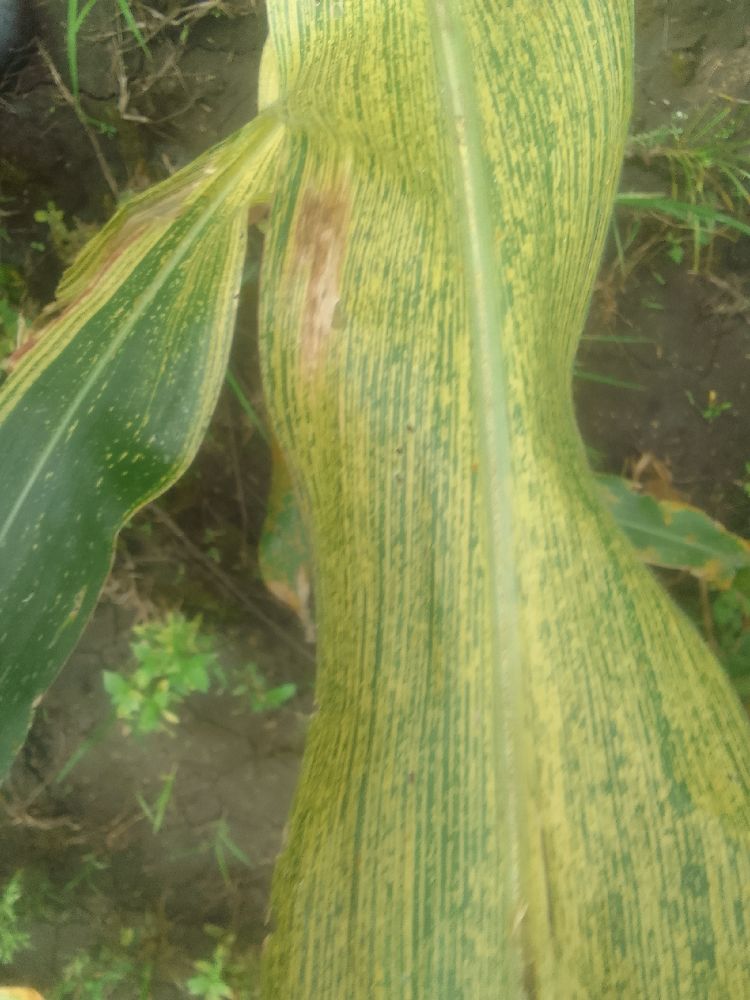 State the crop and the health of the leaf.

maize, maize streak virus
